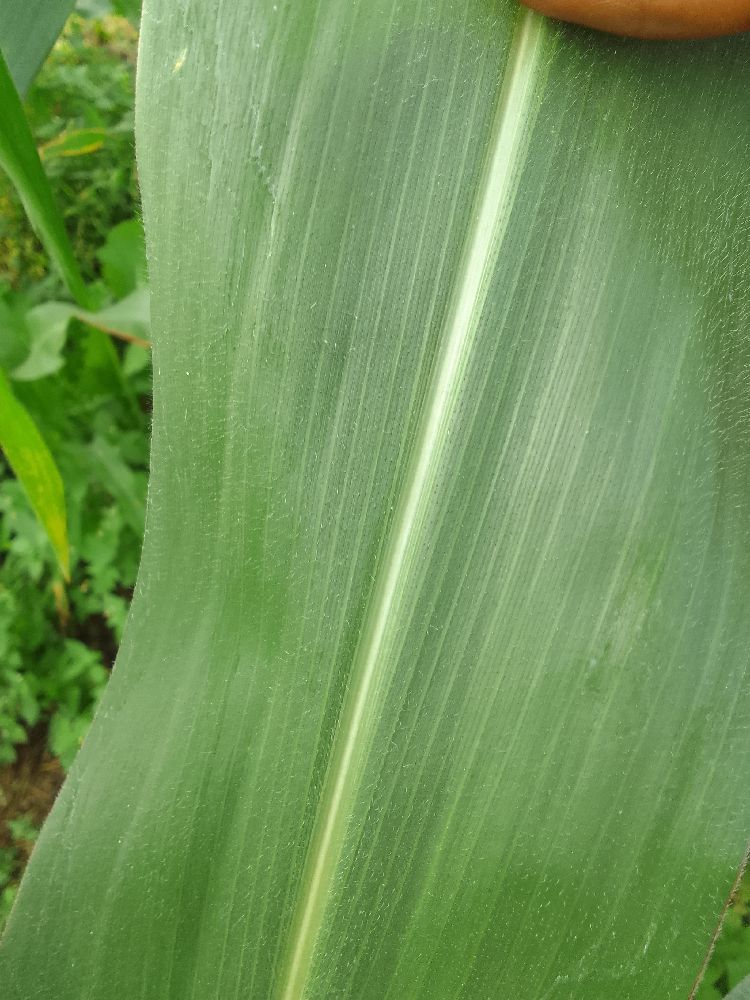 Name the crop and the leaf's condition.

maize, healthy
